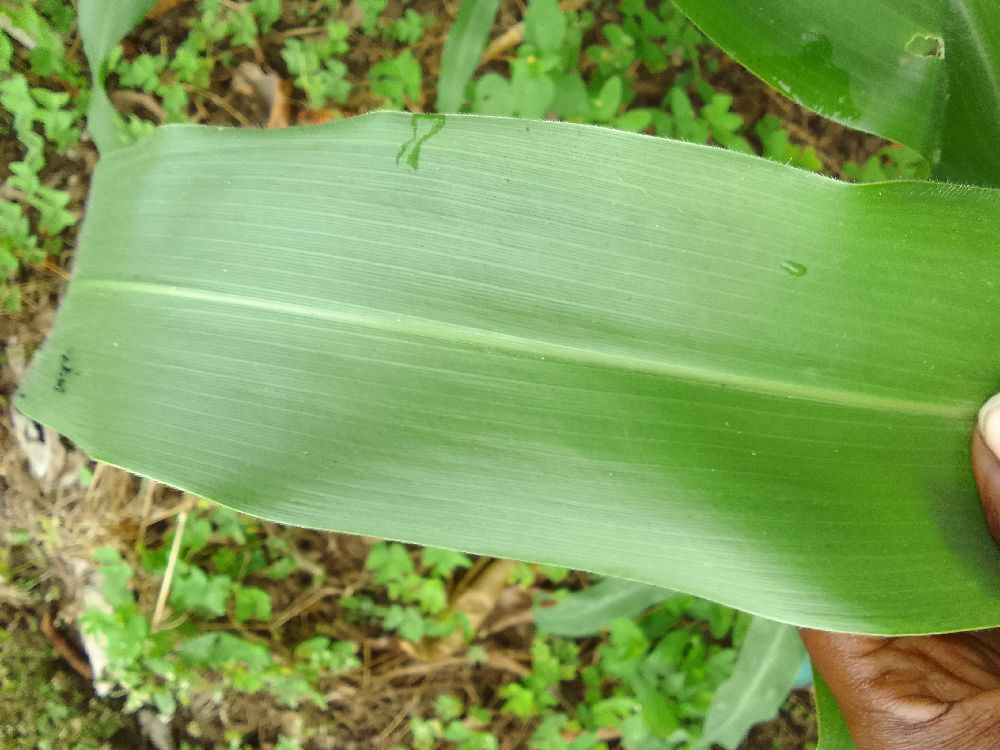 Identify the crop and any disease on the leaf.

maize, healthy
